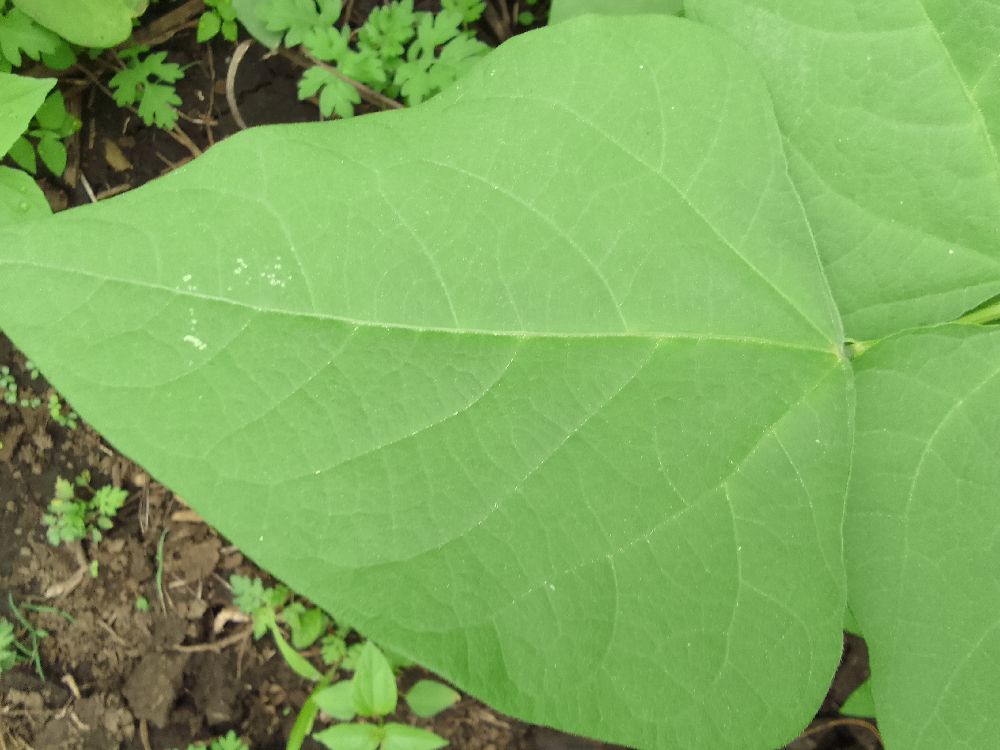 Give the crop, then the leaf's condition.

common bean, healthy
